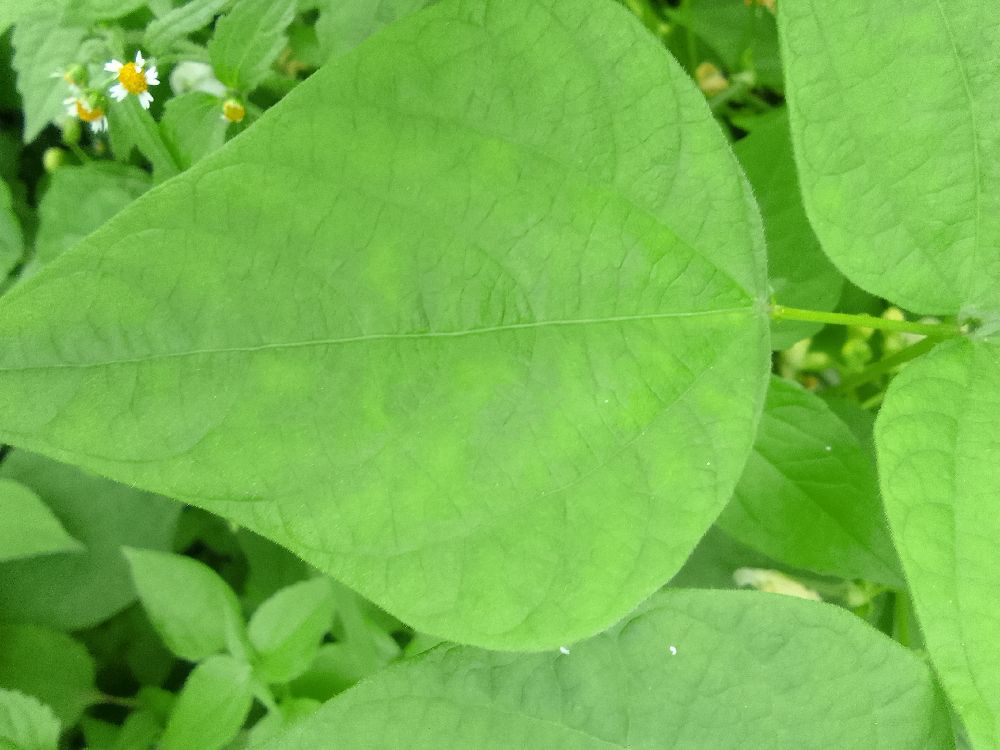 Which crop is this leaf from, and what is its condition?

common bean, healthy
